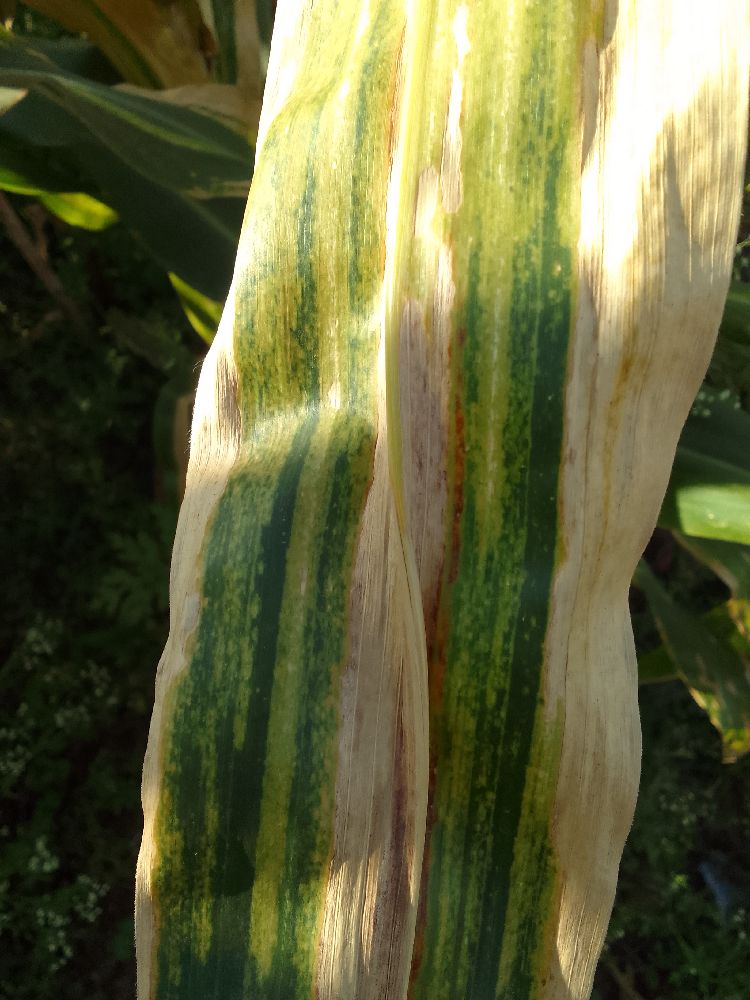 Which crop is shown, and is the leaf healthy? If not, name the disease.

maize, maize lethal necrosis
